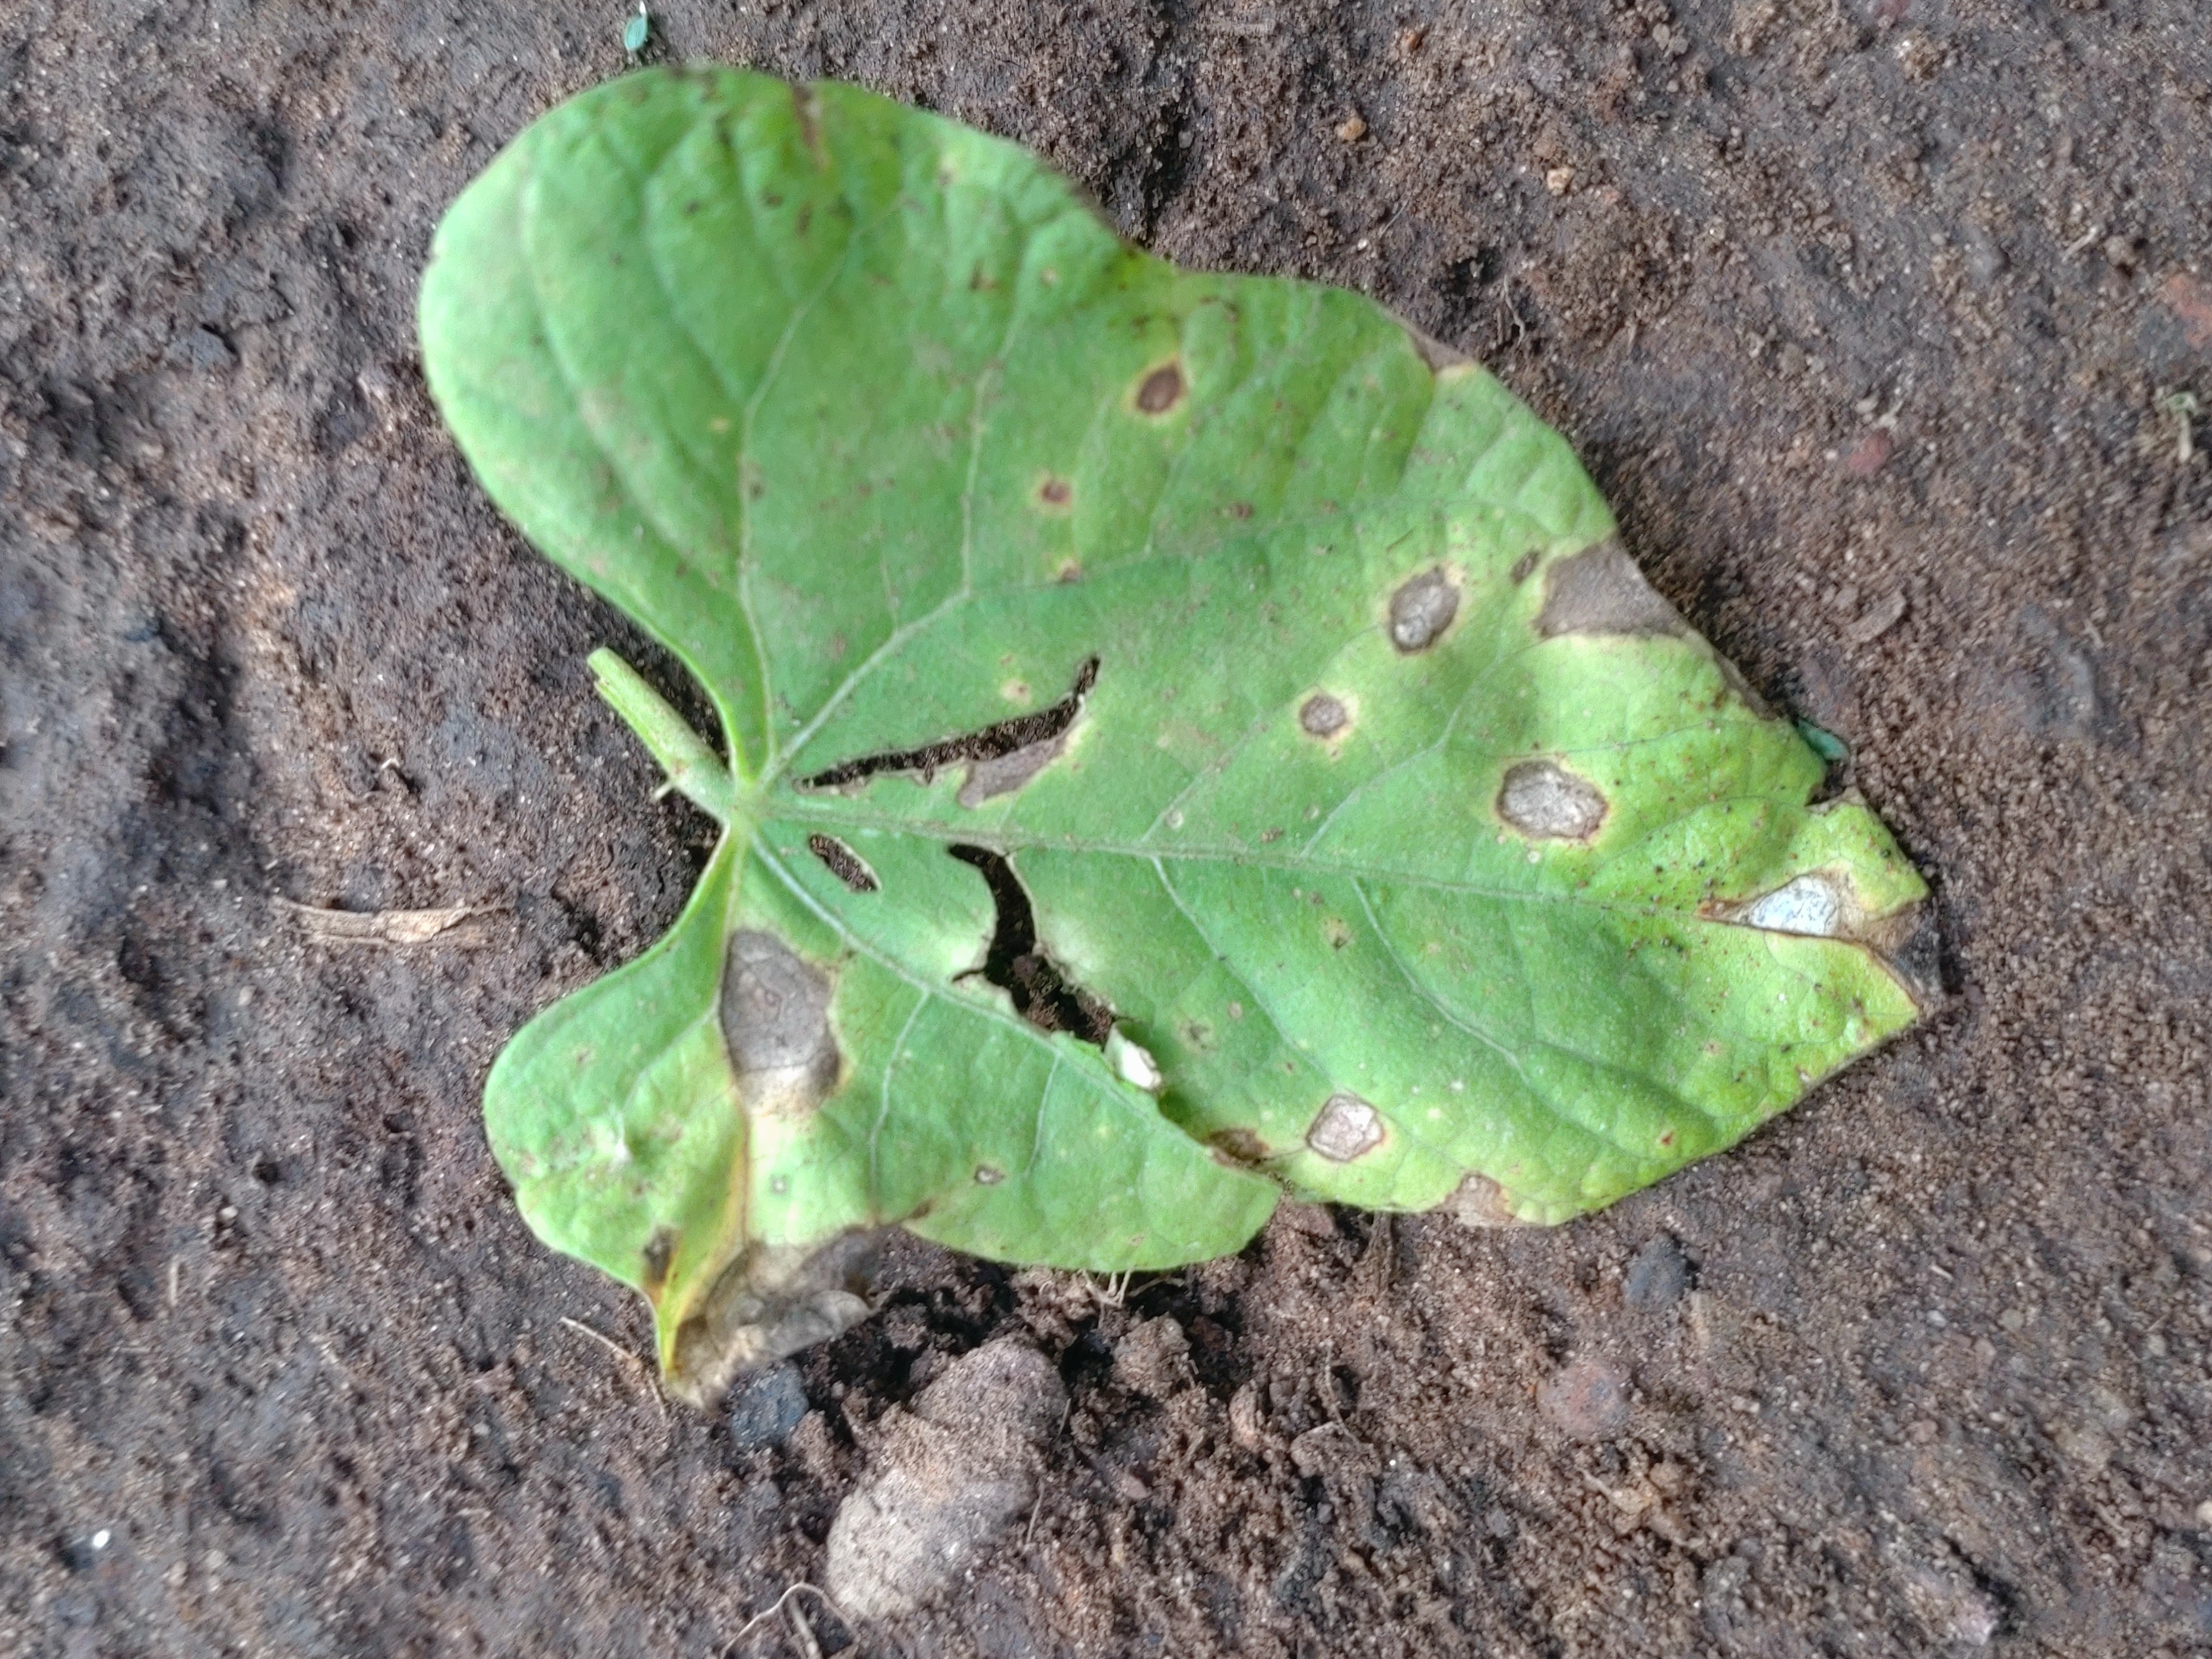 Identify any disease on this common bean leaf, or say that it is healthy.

anthracnose
